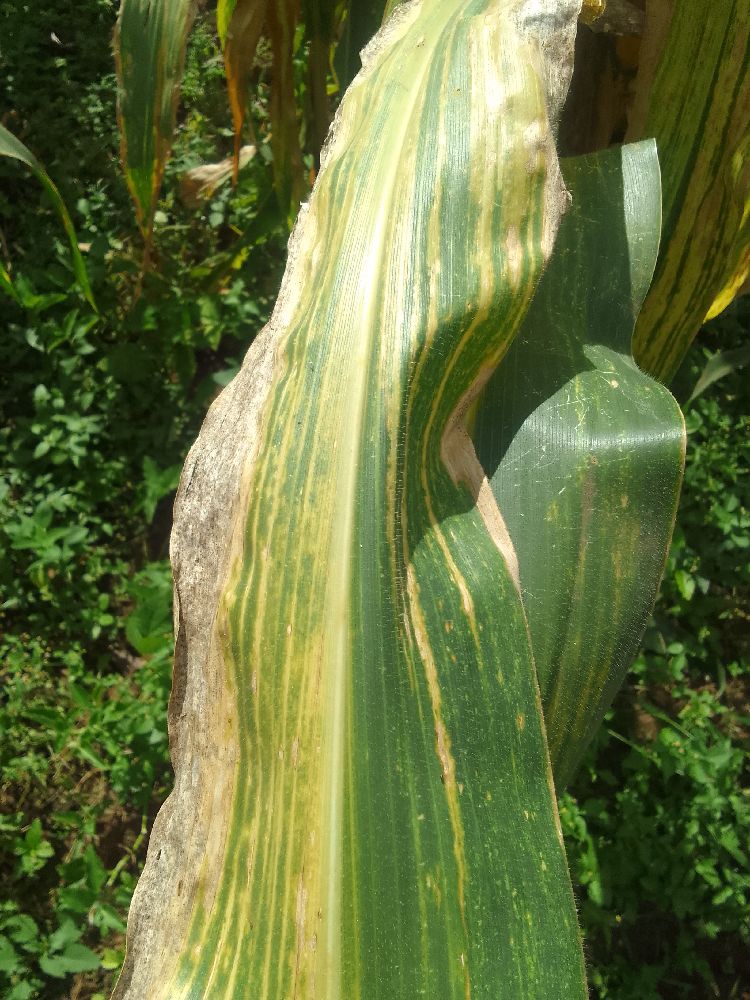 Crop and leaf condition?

maize, maize lethal necrosis
